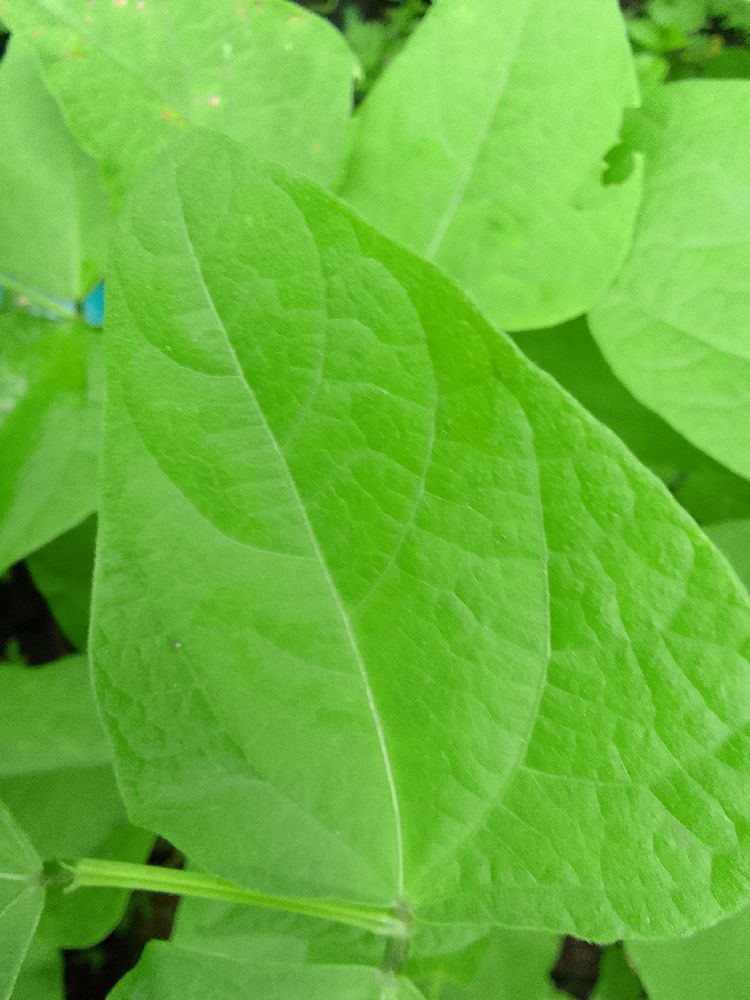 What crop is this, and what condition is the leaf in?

common bean, healthy
